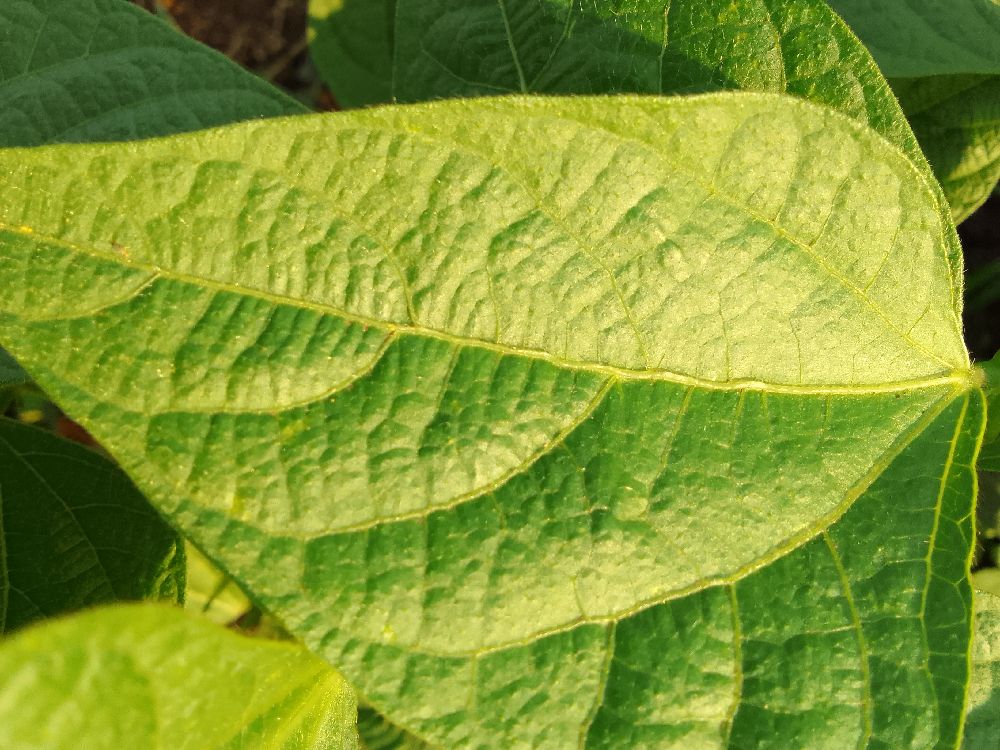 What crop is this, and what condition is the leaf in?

common bean, healthy
